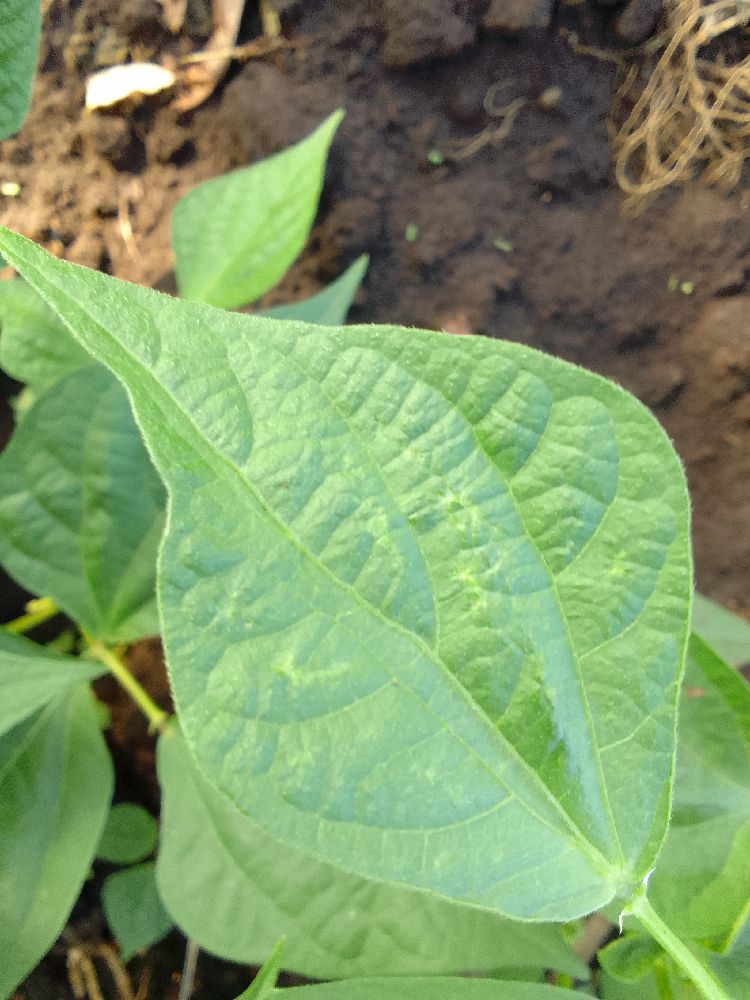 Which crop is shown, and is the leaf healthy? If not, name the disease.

common bean, healthy
